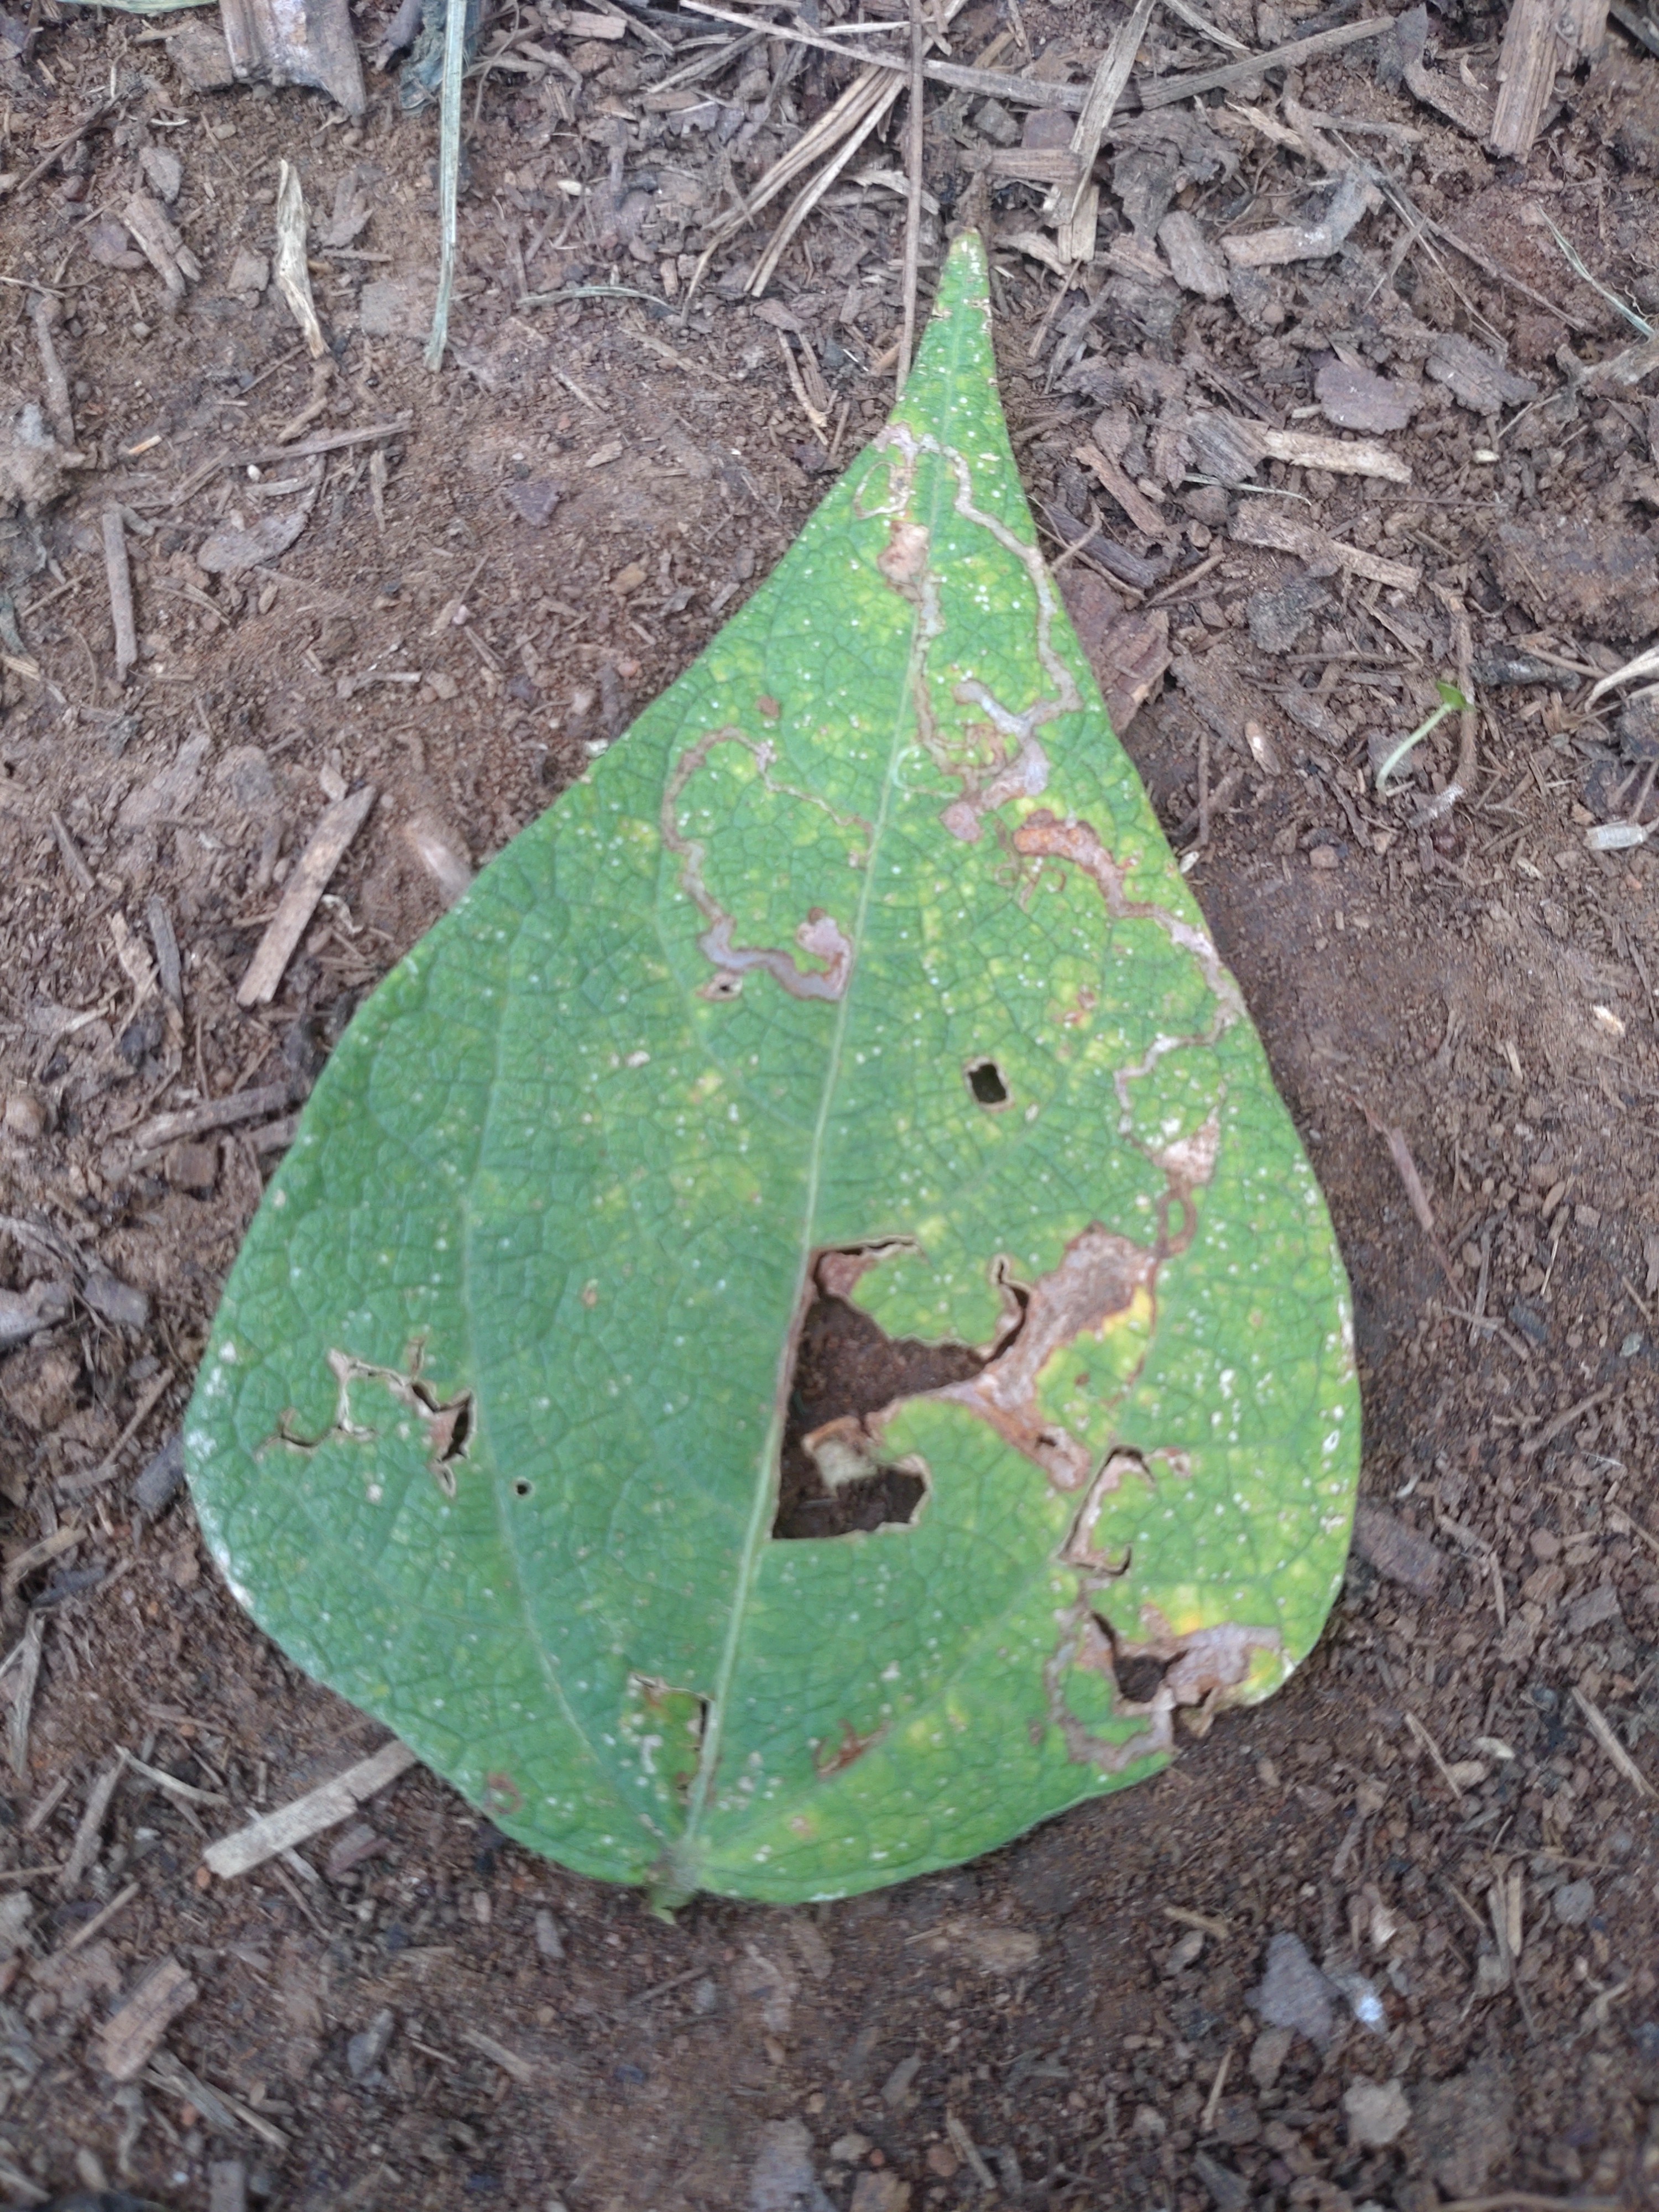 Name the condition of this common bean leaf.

anthracnose
